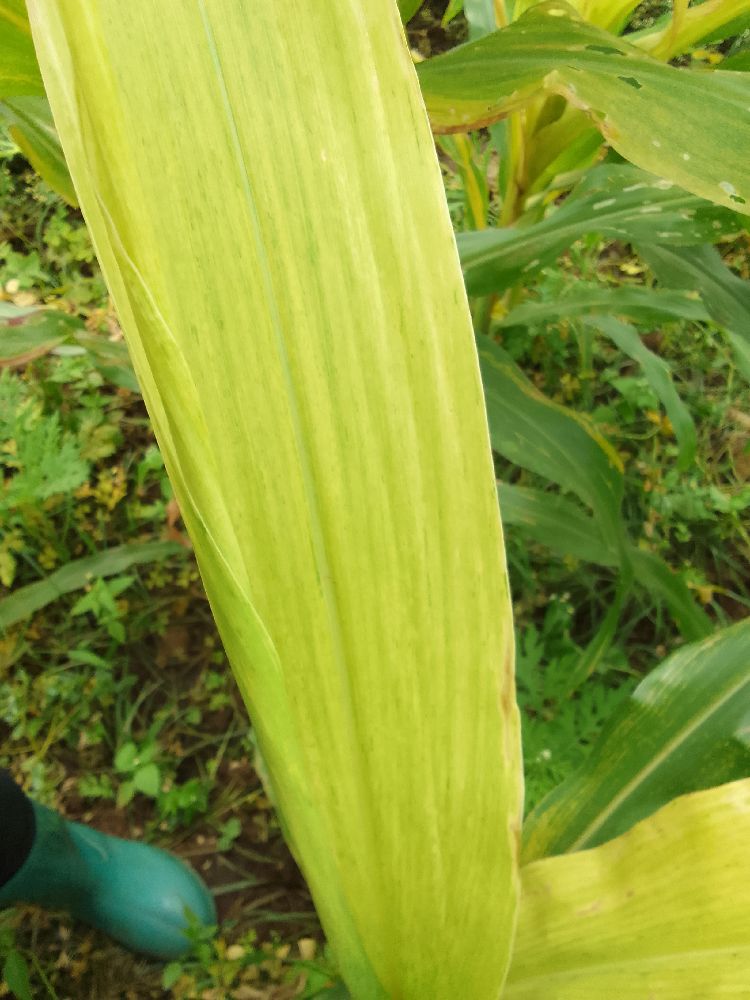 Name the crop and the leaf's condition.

maize, maize lethal necrosis
